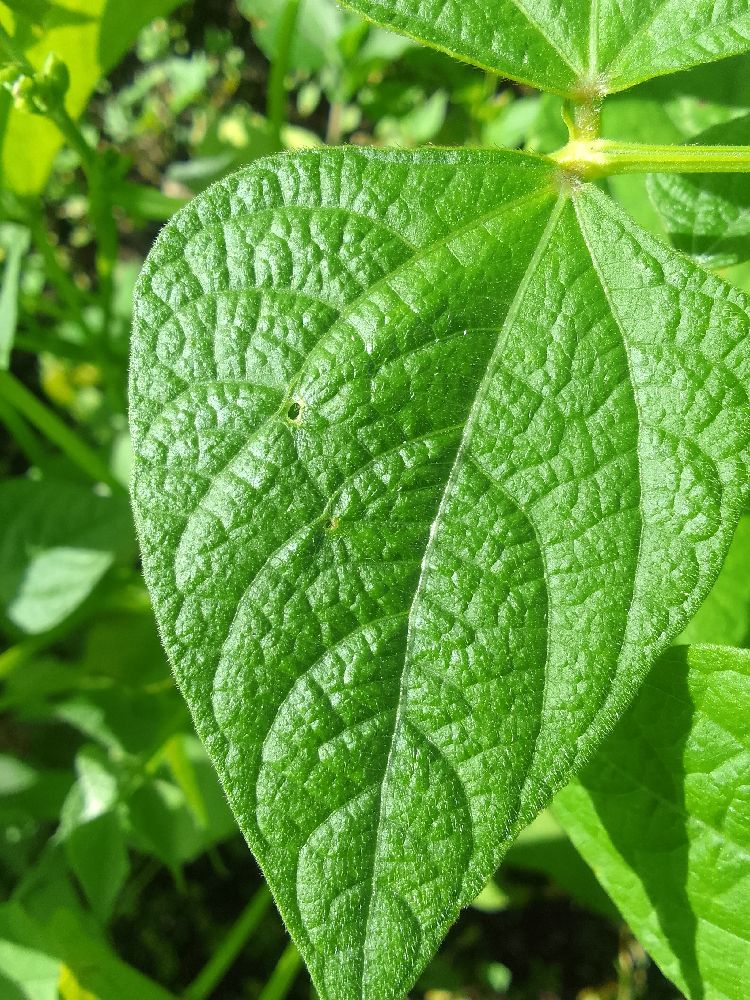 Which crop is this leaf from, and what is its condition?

common bean, healthy
